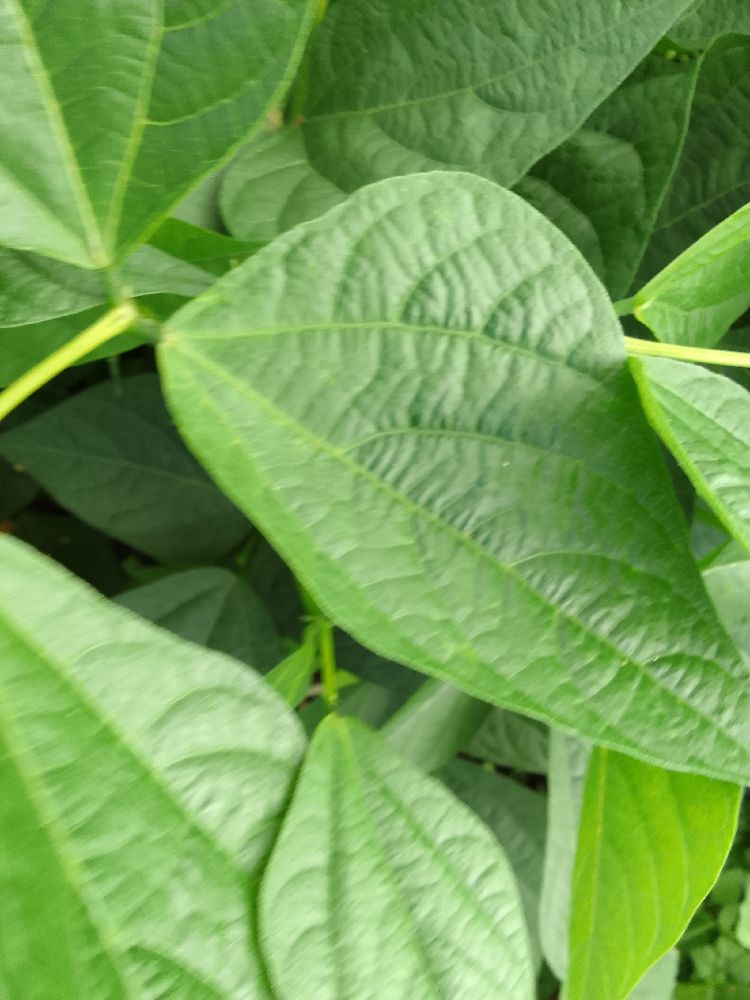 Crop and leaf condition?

common bean, healthy
